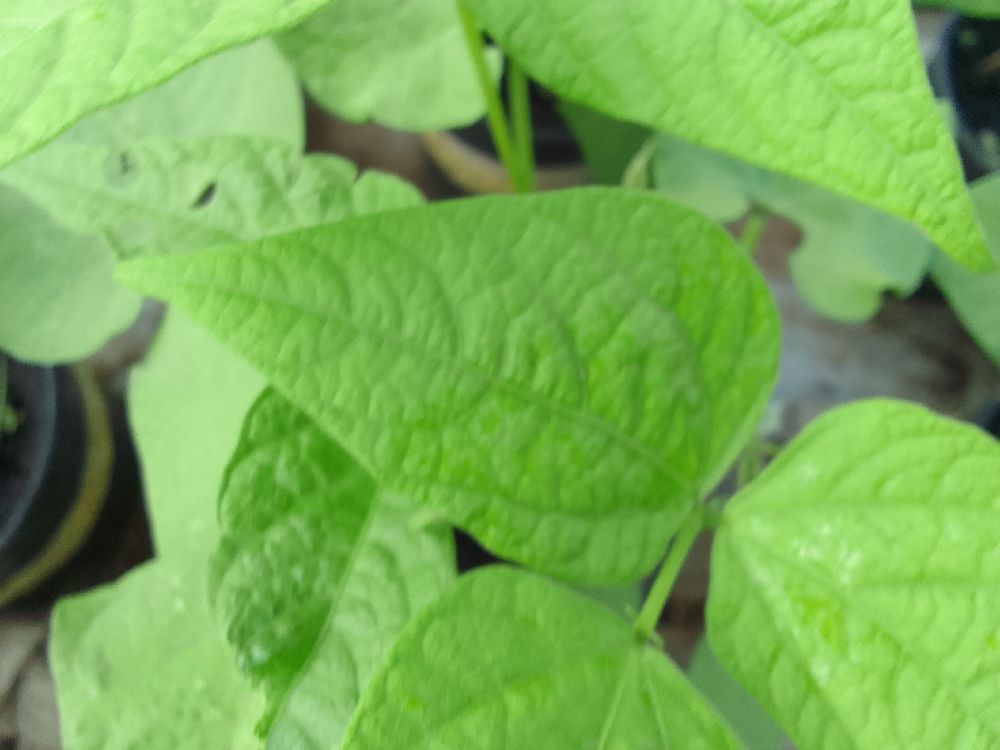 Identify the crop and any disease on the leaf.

common bean, healthy
